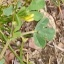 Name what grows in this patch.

unstructured weed
